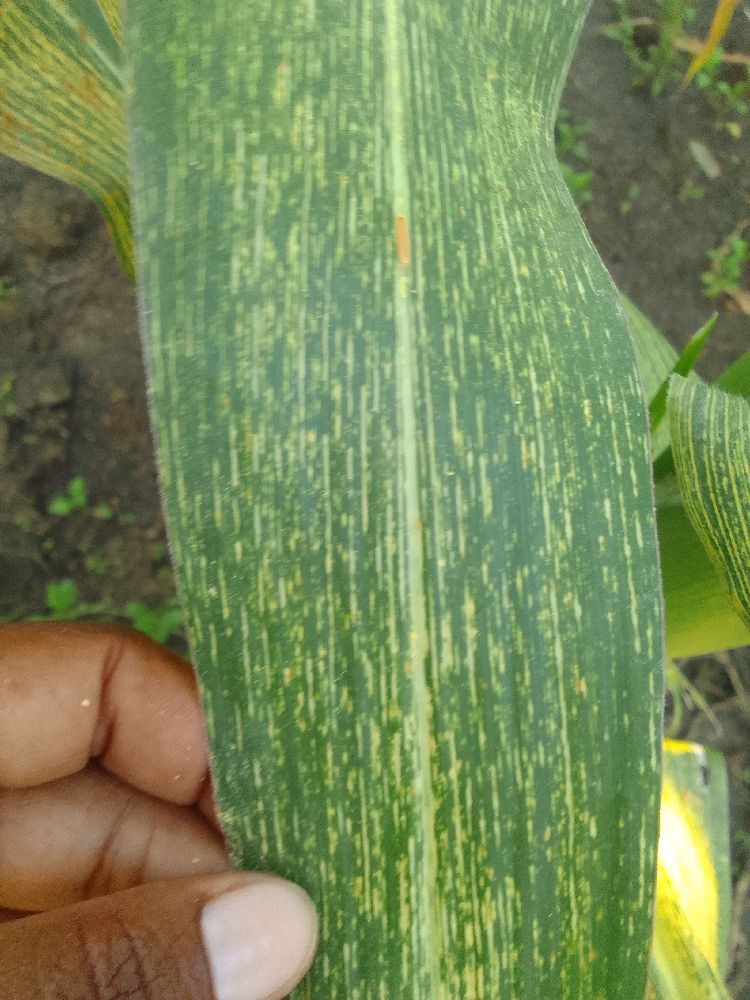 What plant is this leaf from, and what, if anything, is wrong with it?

maize, maize streak virus
